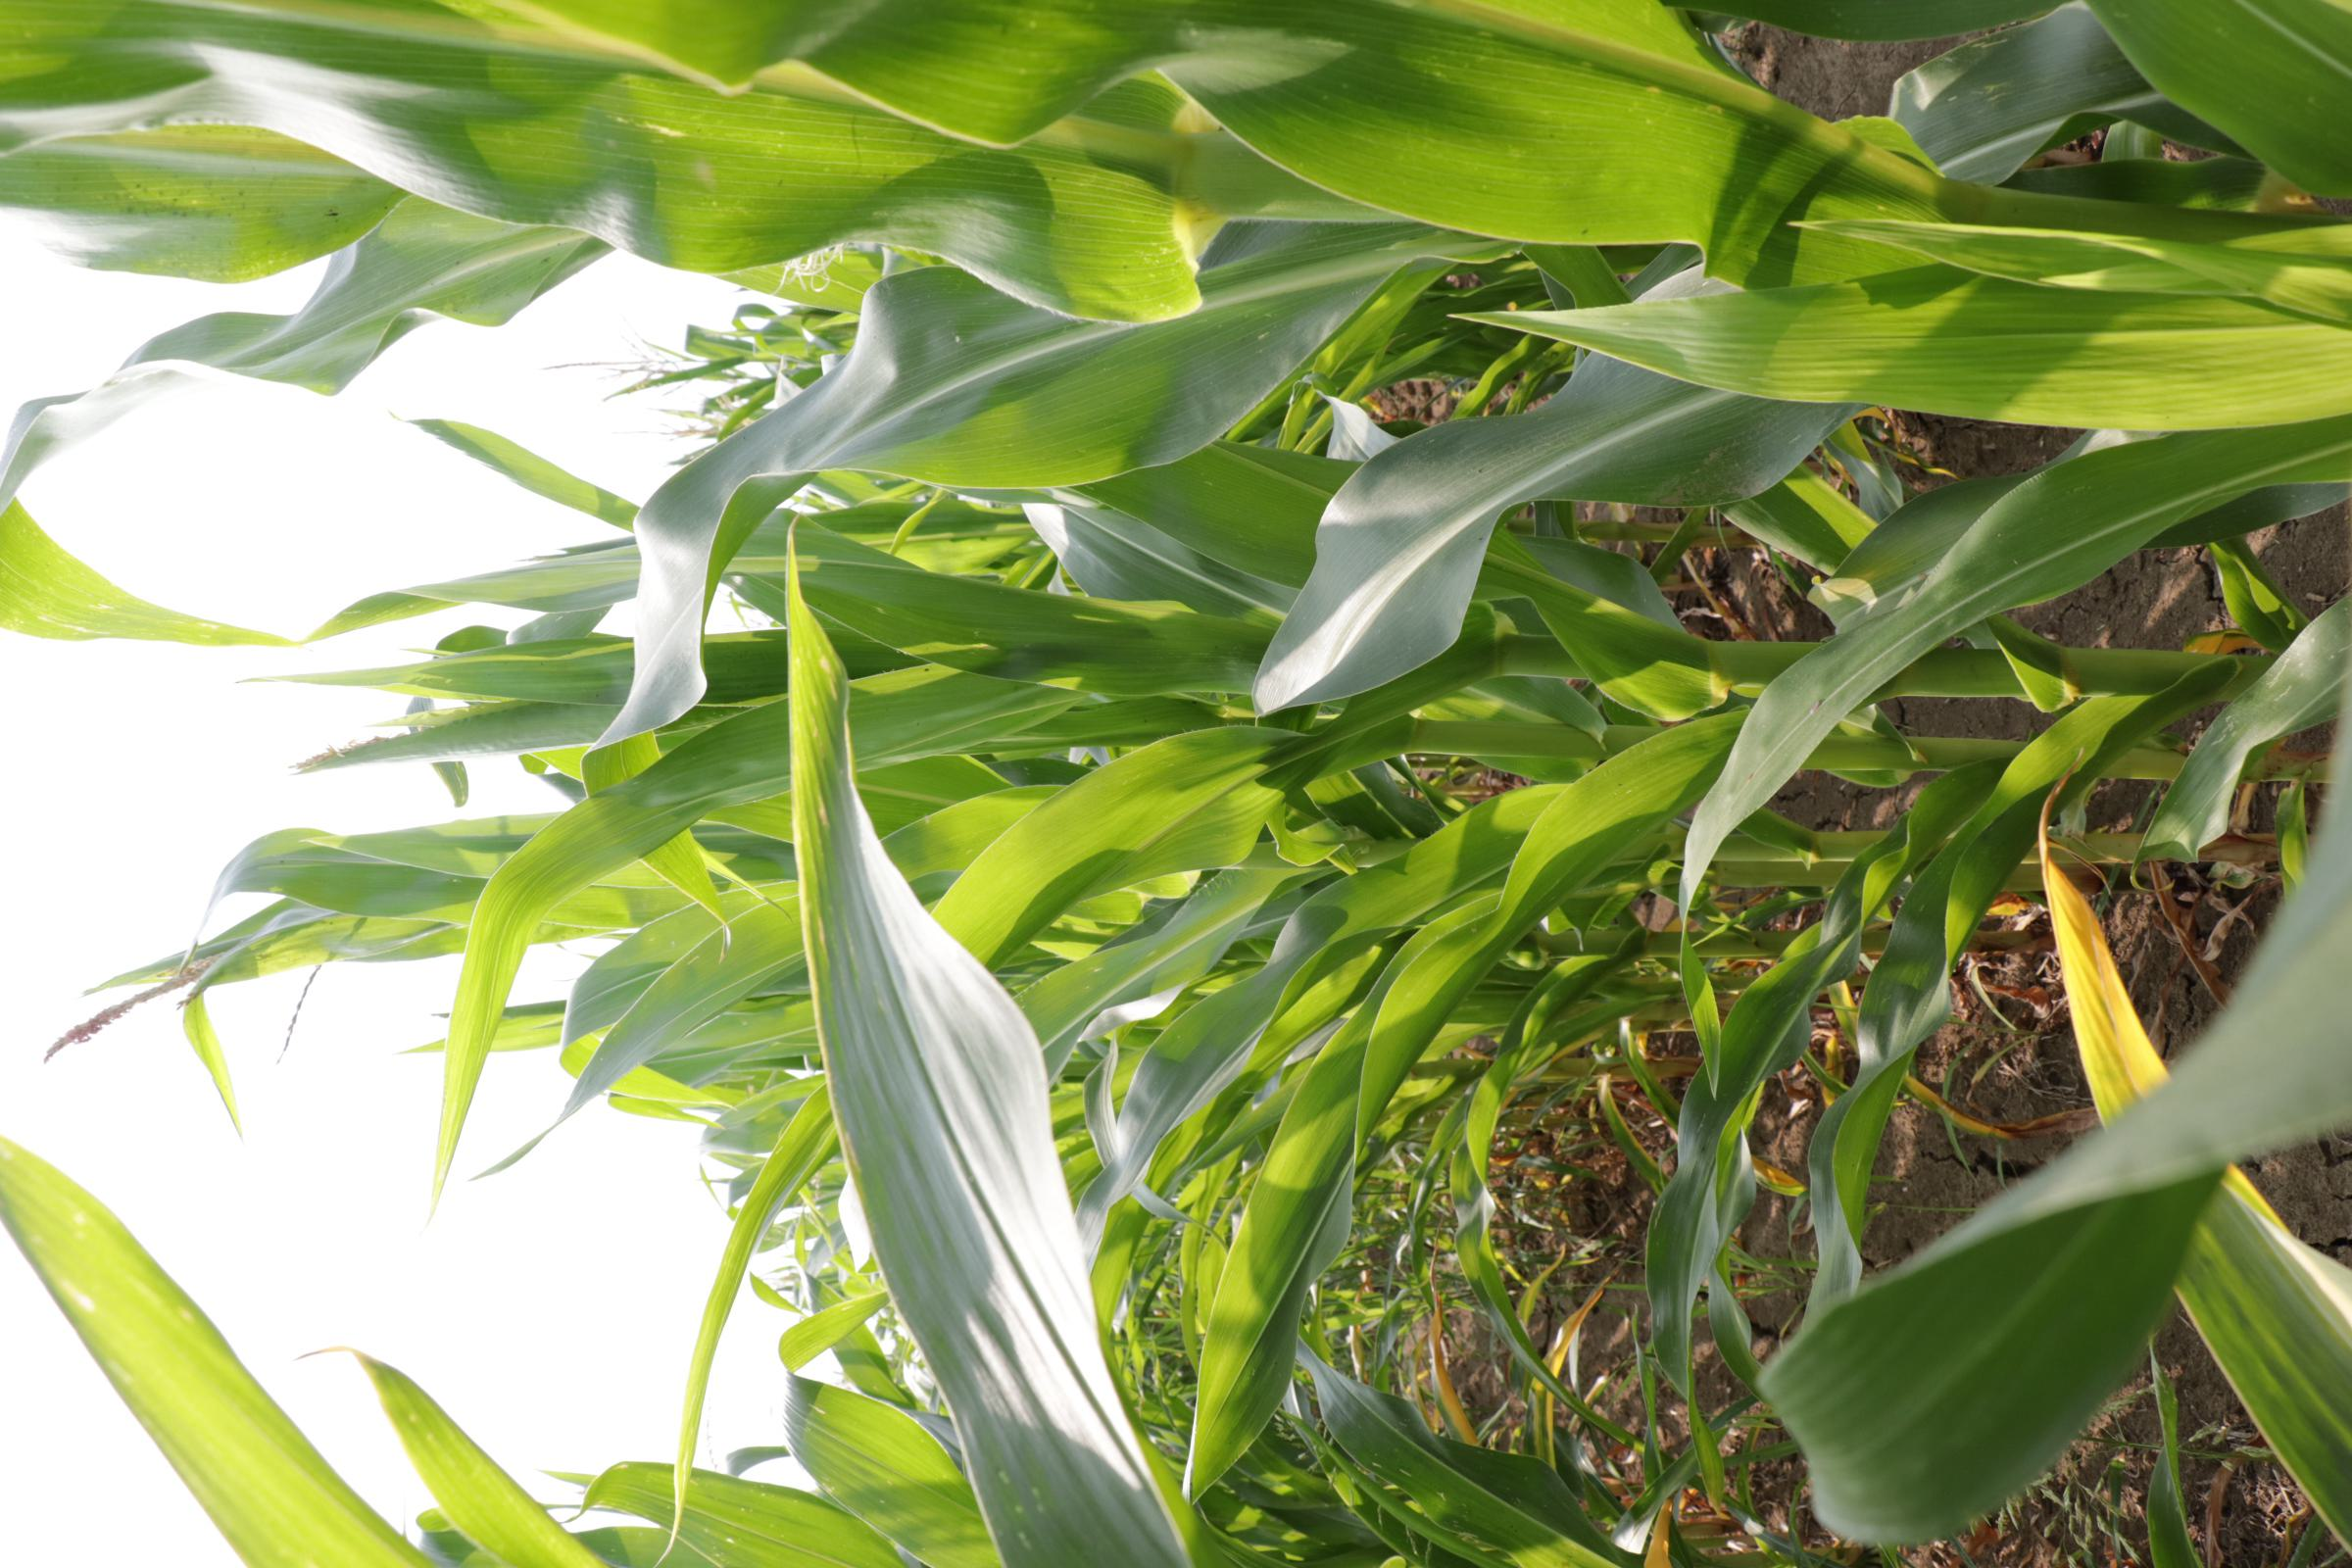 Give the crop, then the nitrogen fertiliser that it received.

maize, full nitrogen fertilisation
